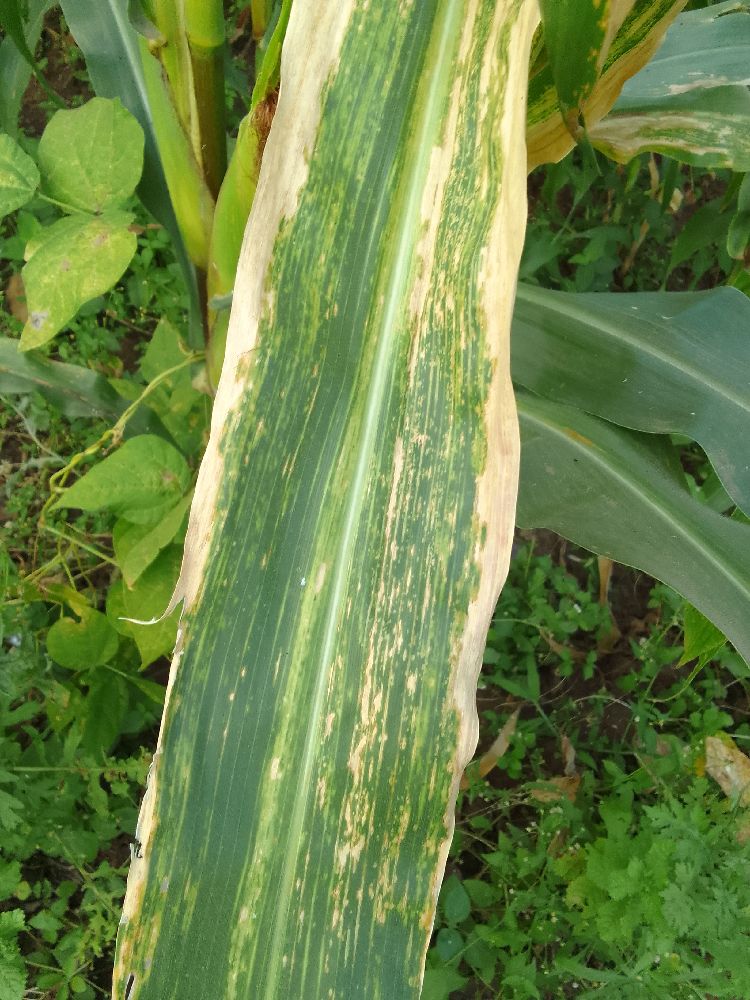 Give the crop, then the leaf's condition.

maize, maize lethal necrosis
